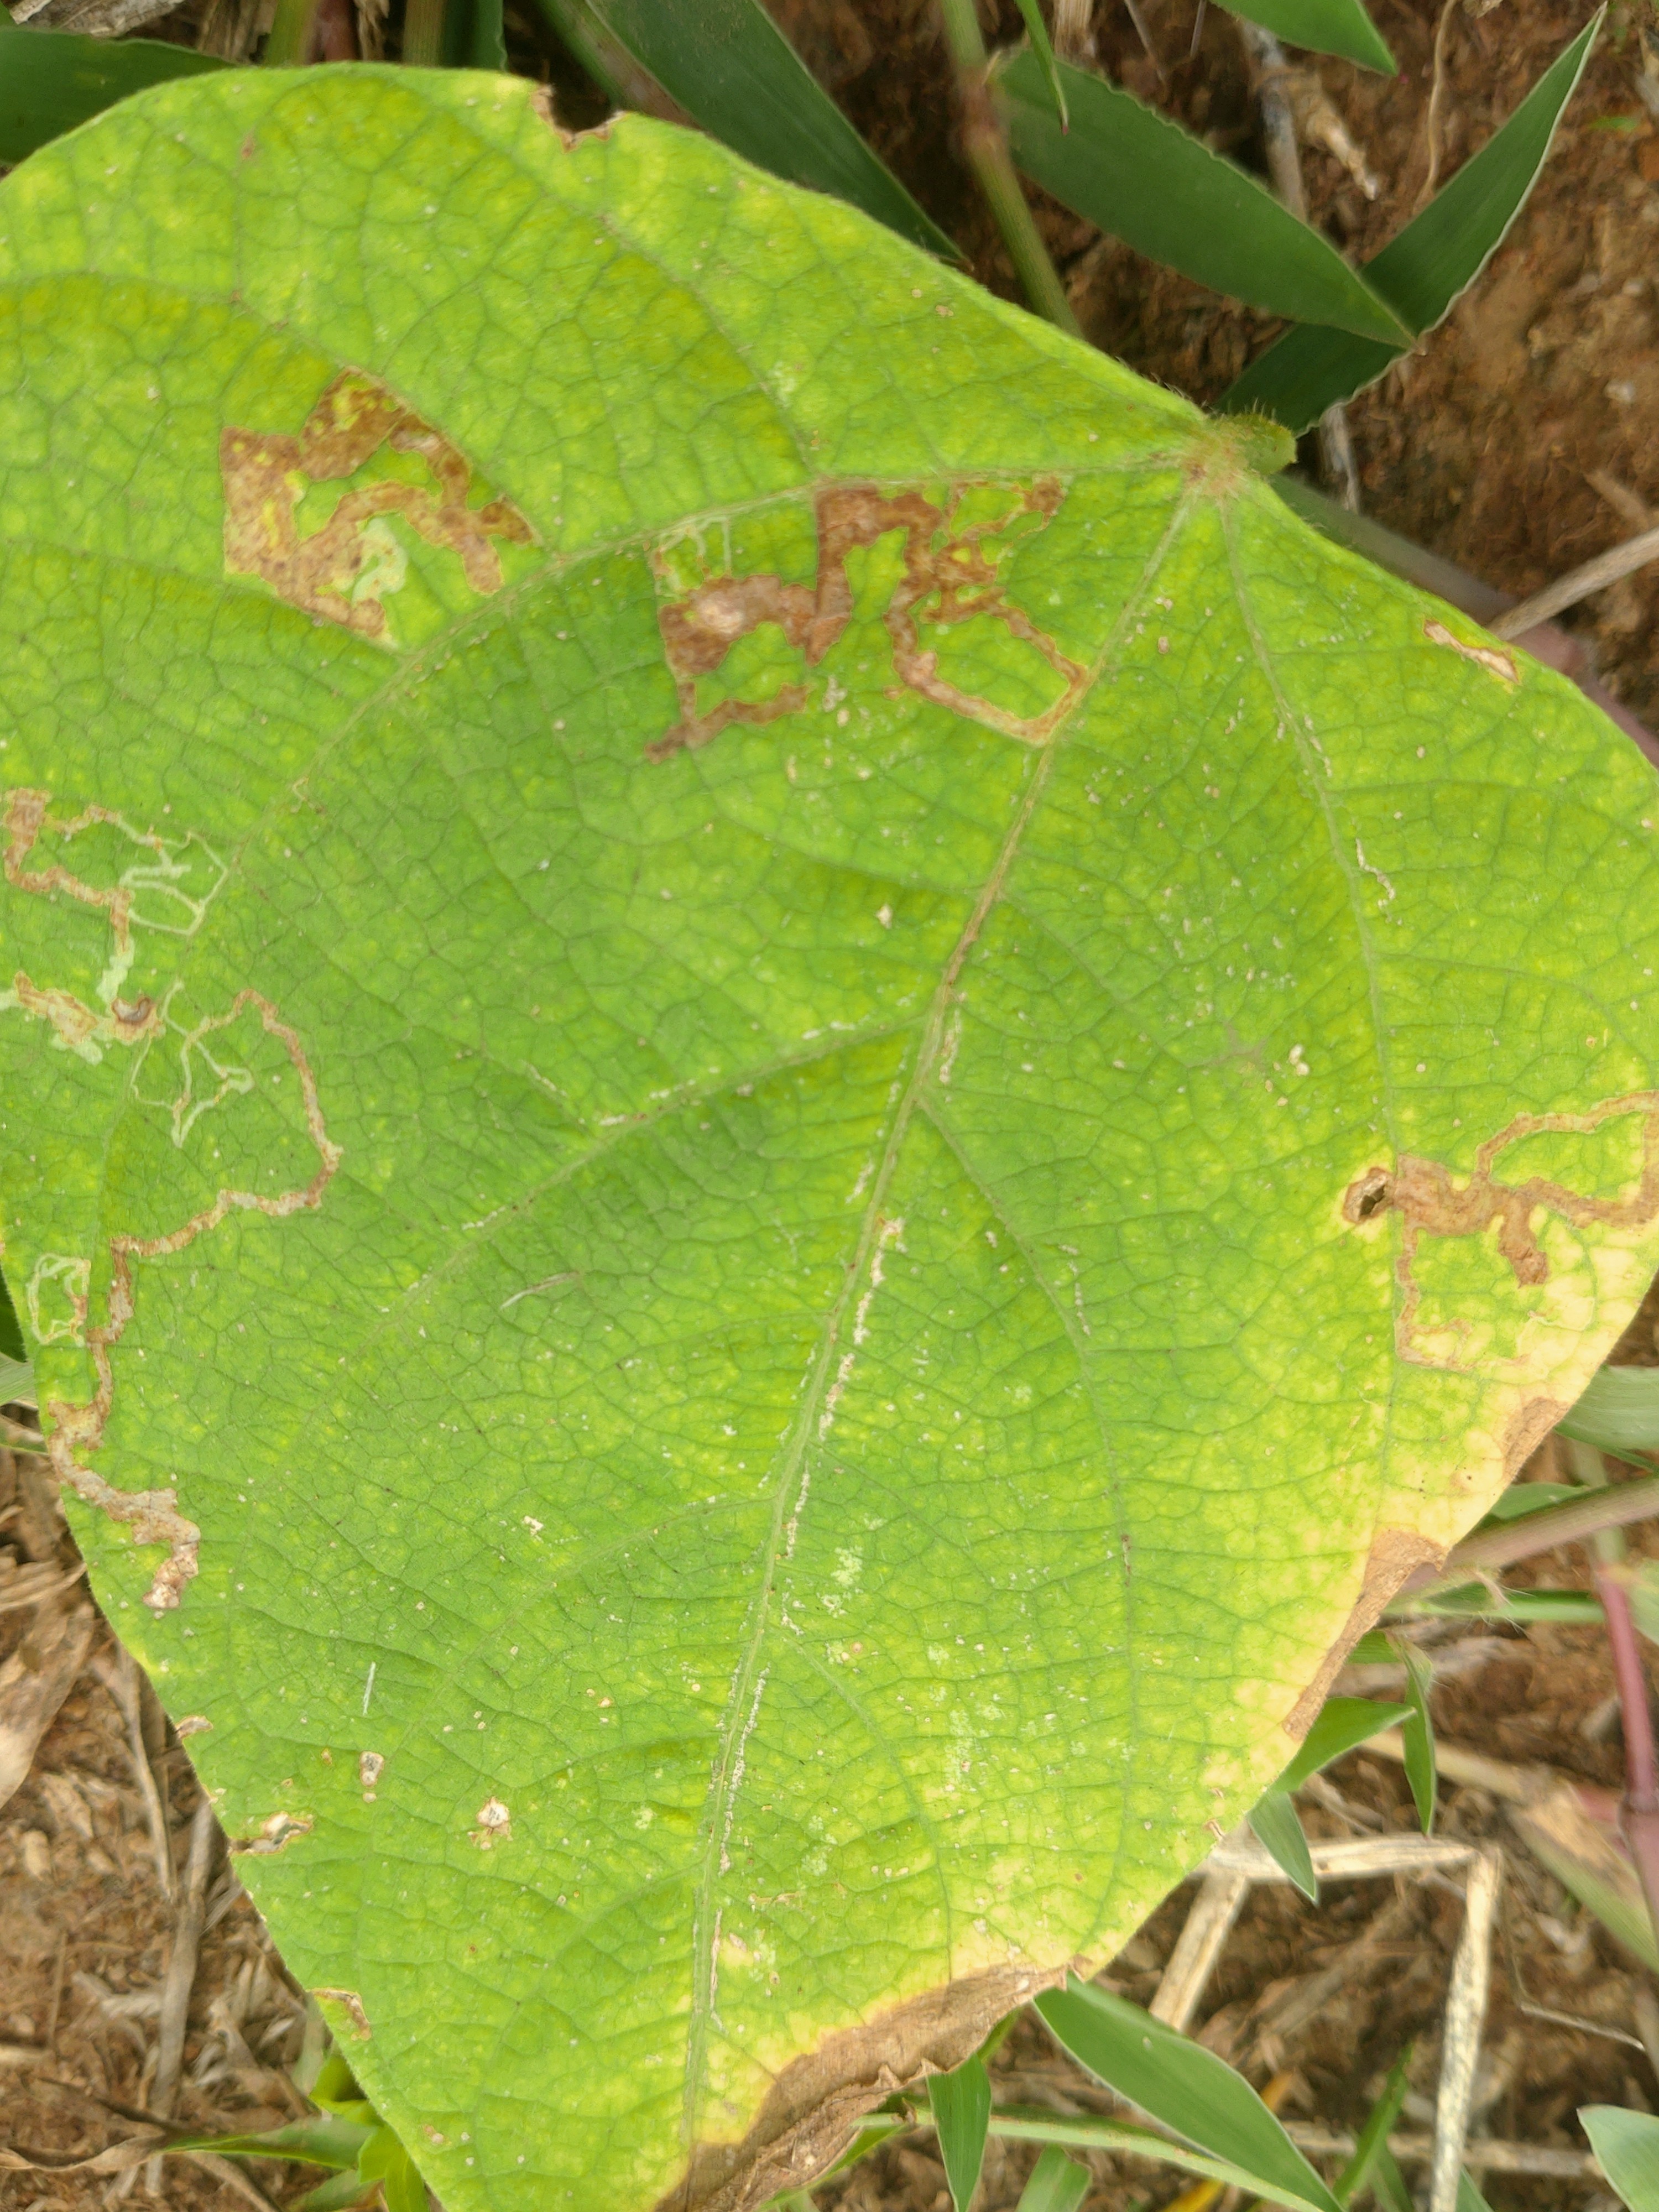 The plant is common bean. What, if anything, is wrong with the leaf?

rust
